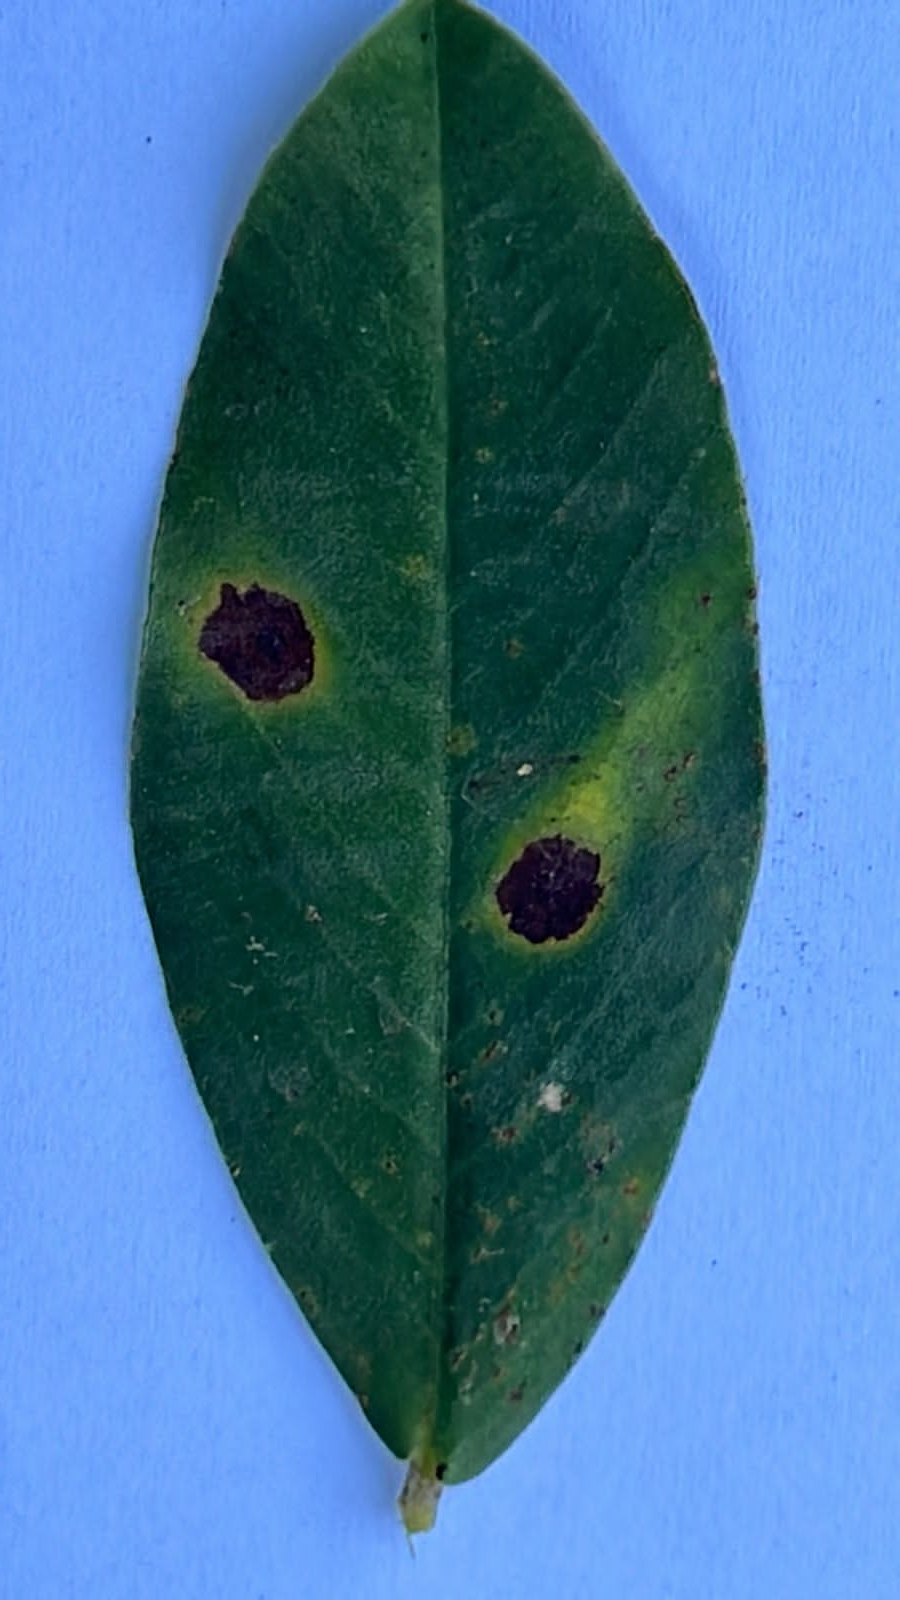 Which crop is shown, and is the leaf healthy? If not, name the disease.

peanut, nothapassalora personata
